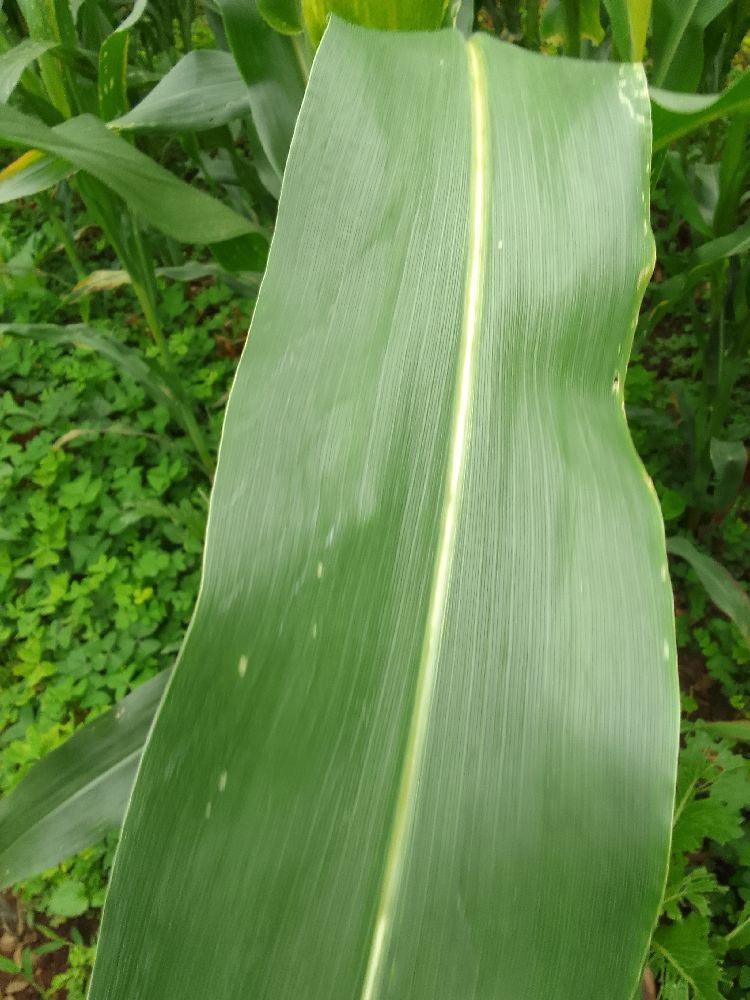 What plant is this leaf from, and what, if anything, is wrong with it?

maize, healthy
